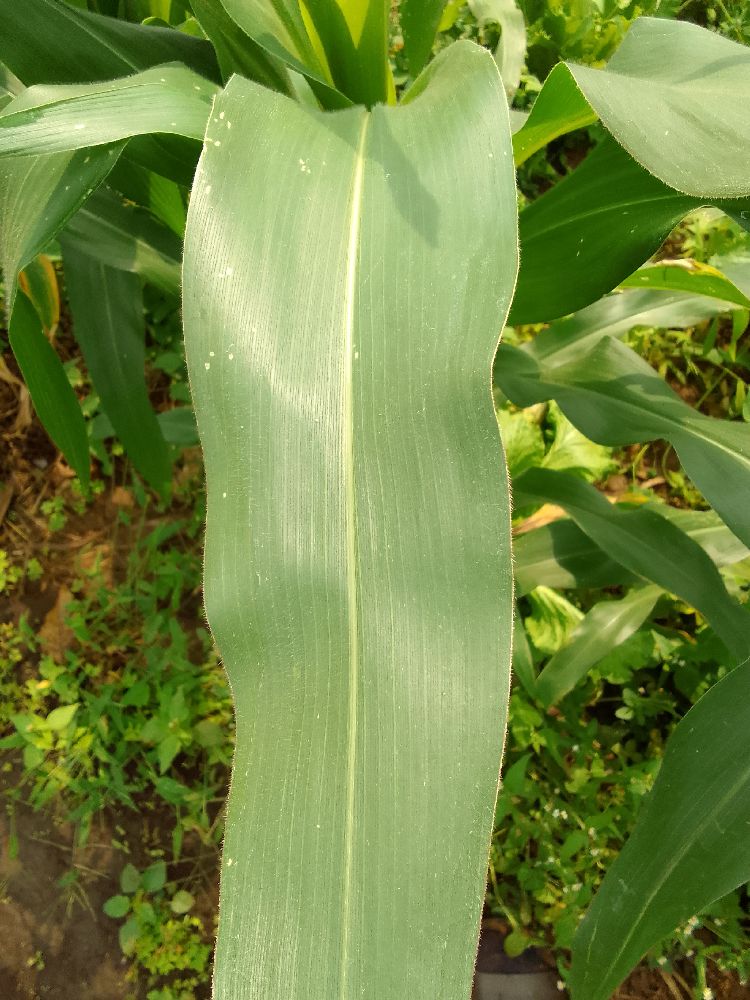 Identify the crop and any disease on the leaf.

maize, healthy
